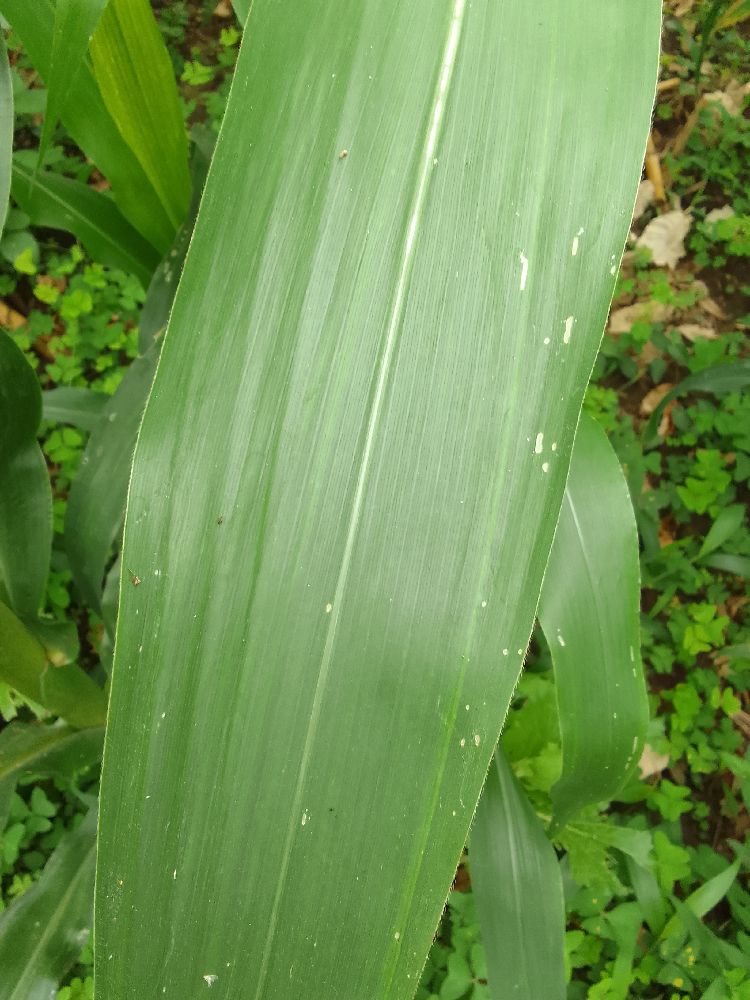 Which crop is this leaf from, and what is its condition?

maize, healthy
